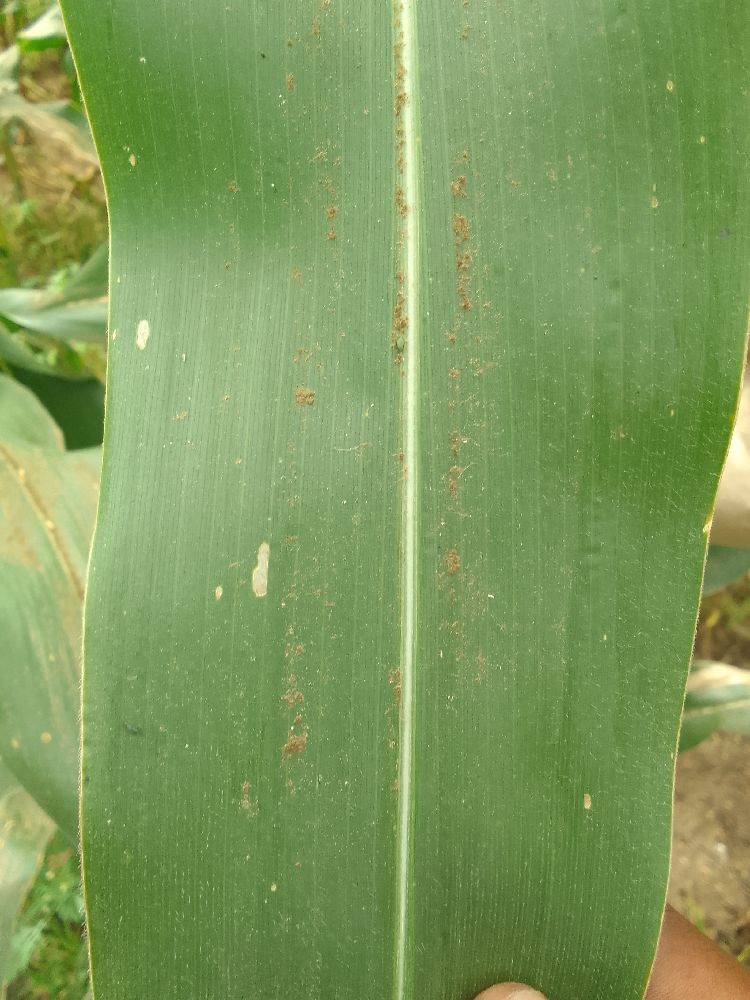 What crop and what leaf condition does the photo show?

maize, healthy
